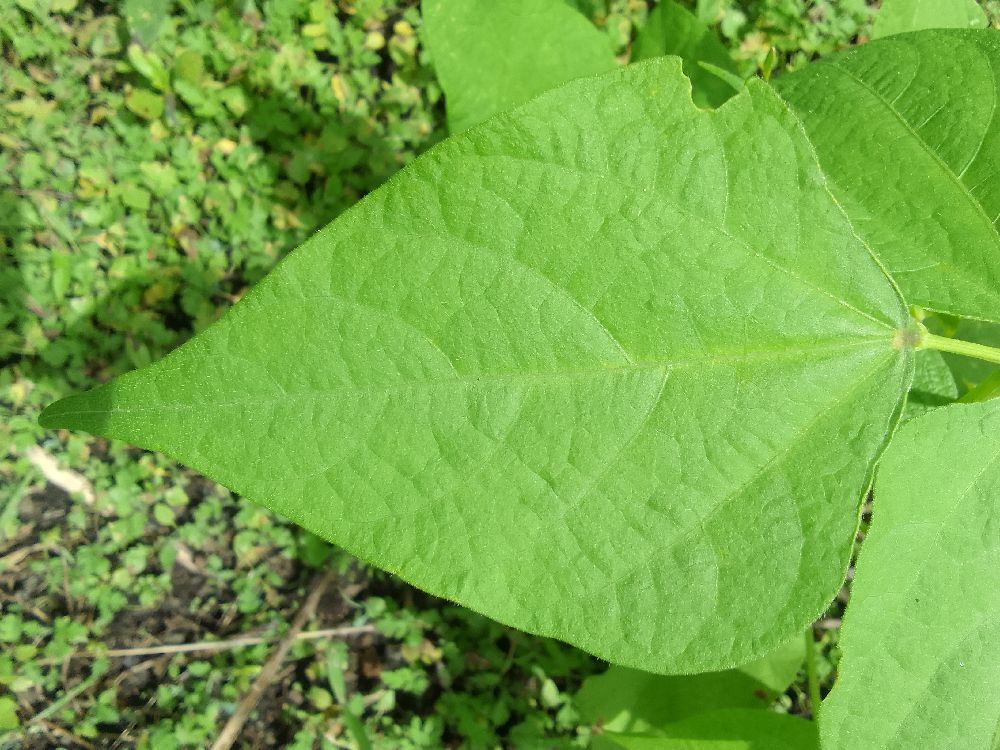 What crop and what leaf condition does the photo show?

common bean, healthy
